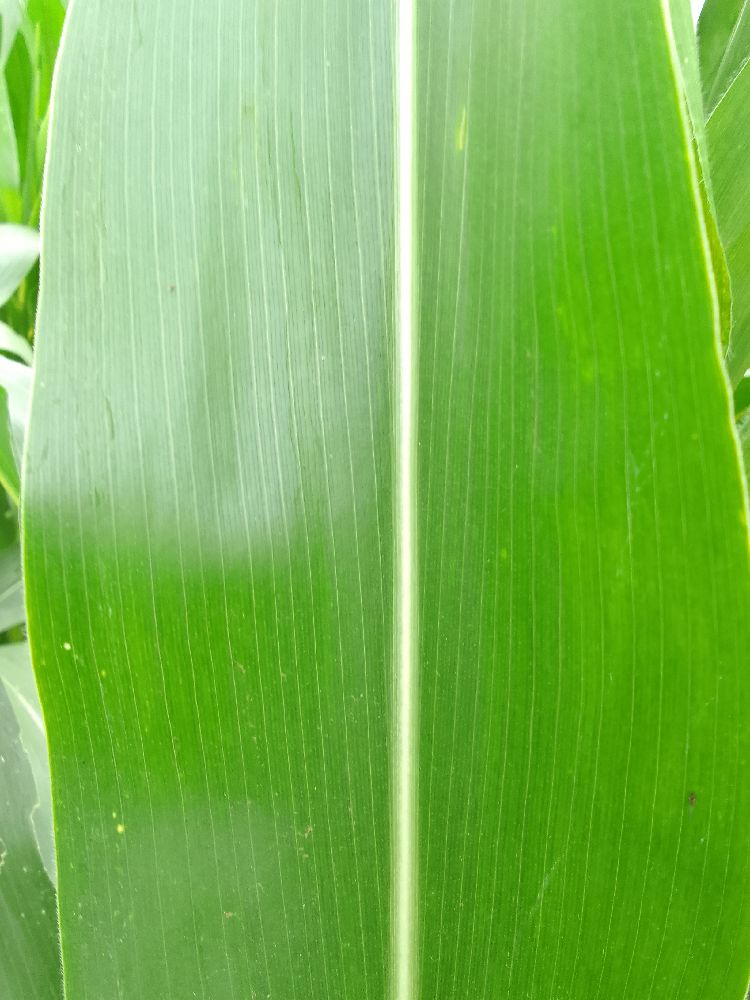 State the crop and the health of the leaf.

maize, healthy
